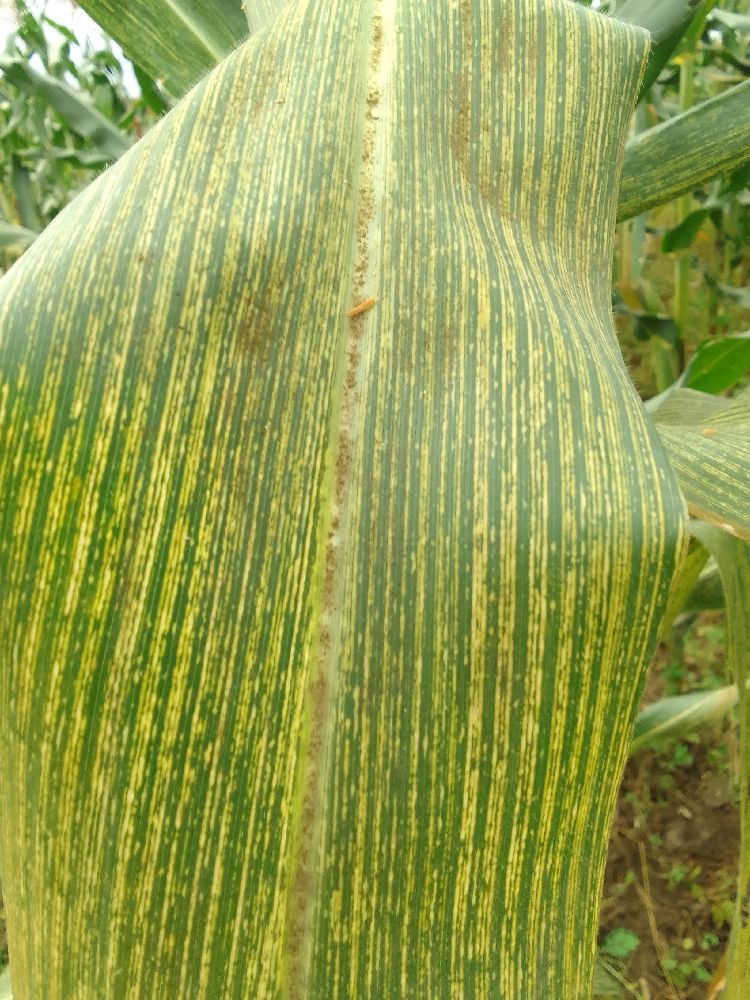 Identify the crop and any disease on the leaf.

maize, maize streak virus
